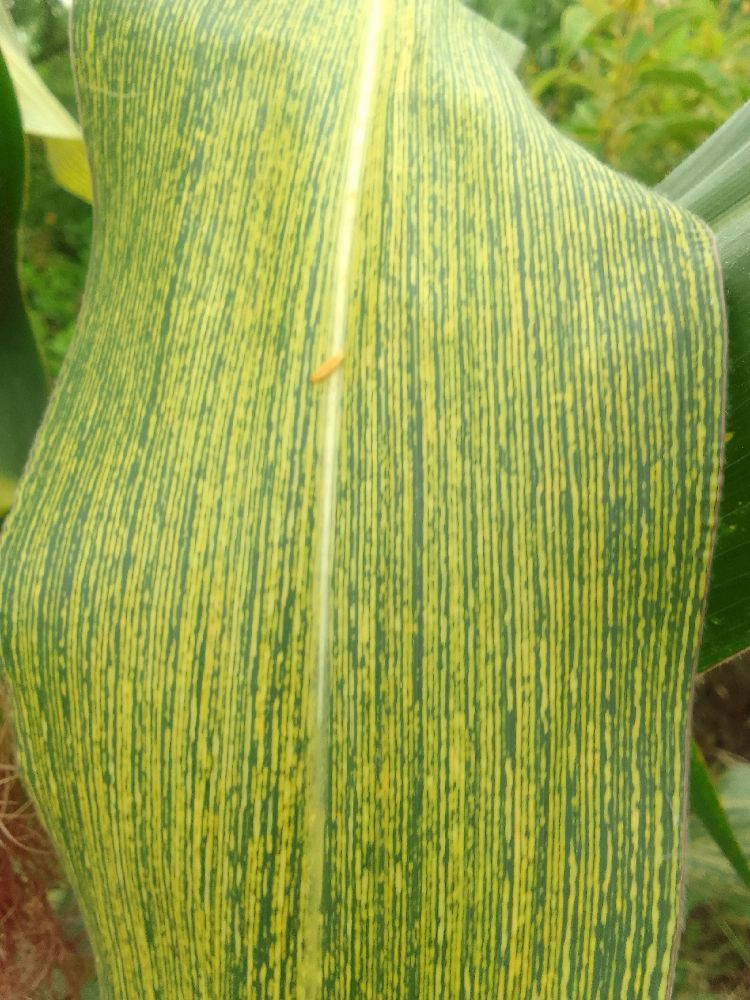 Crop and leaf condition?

maize, maize streak virus
